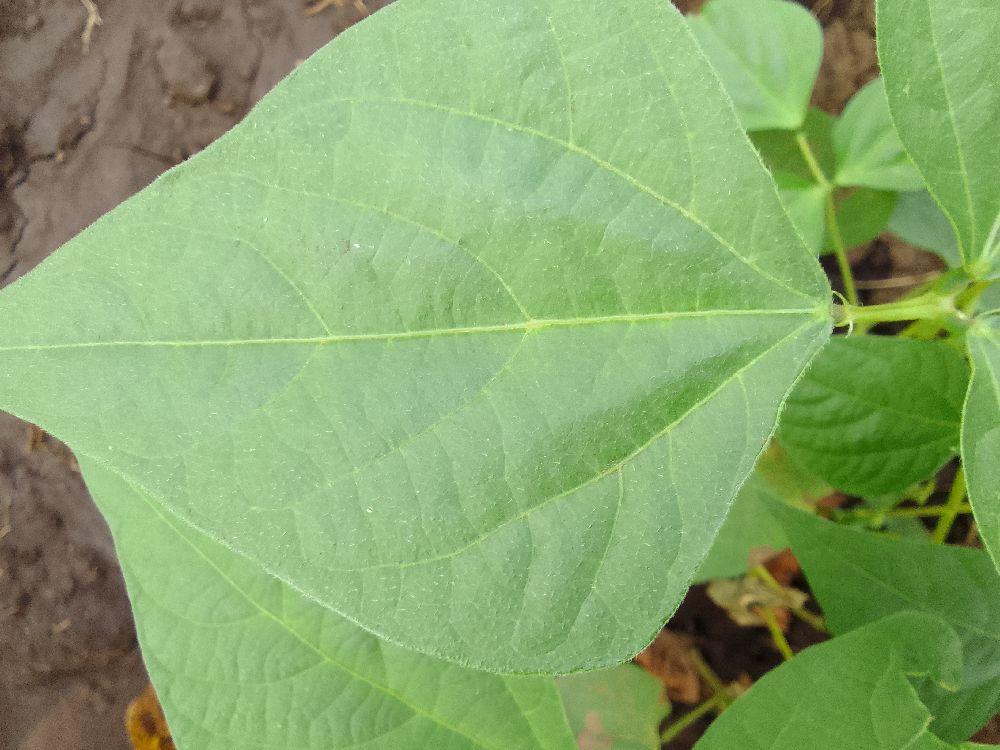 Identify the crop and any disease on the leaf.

common bean, healthy
